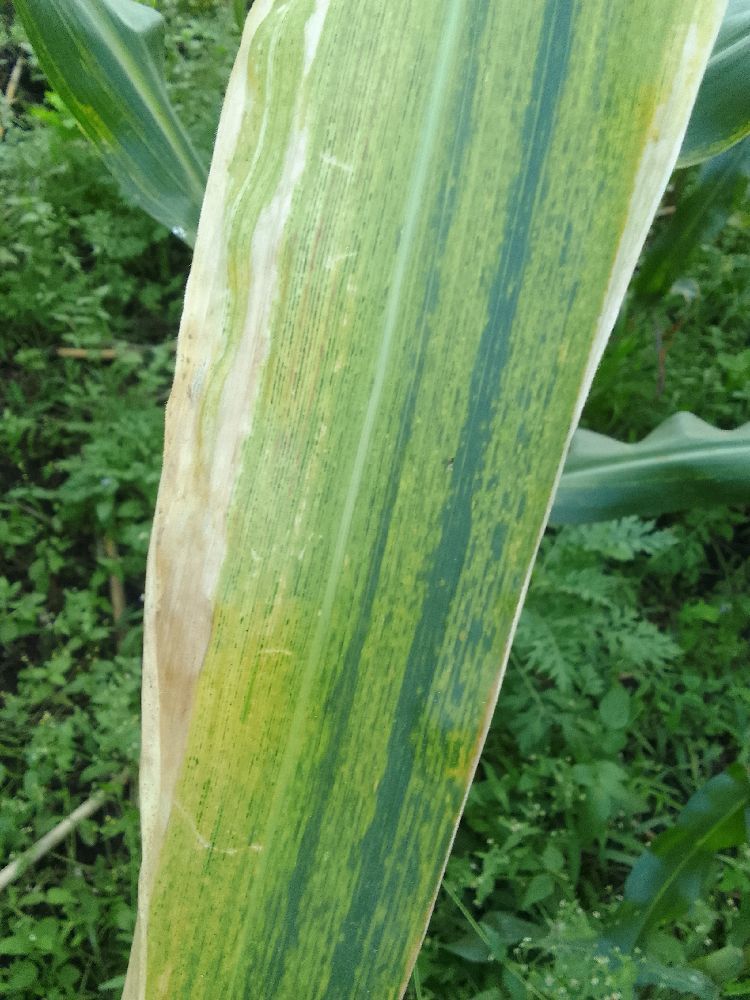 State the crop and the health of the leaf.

maize, maize lethal necrosis
